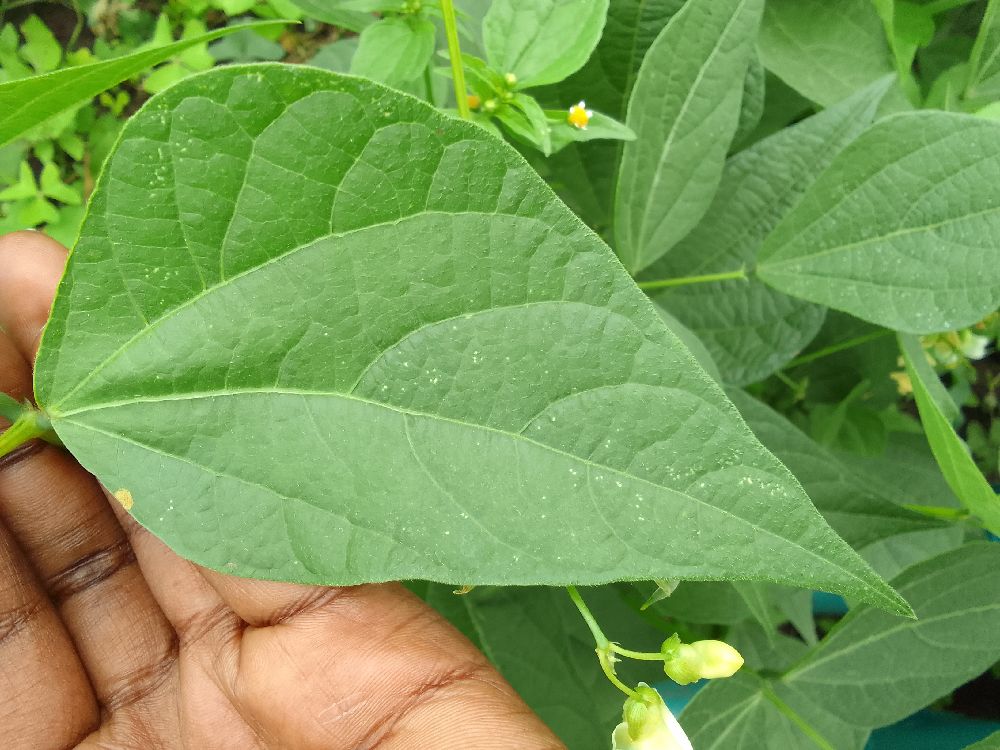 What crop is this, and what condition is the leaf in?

common bean, healthy
